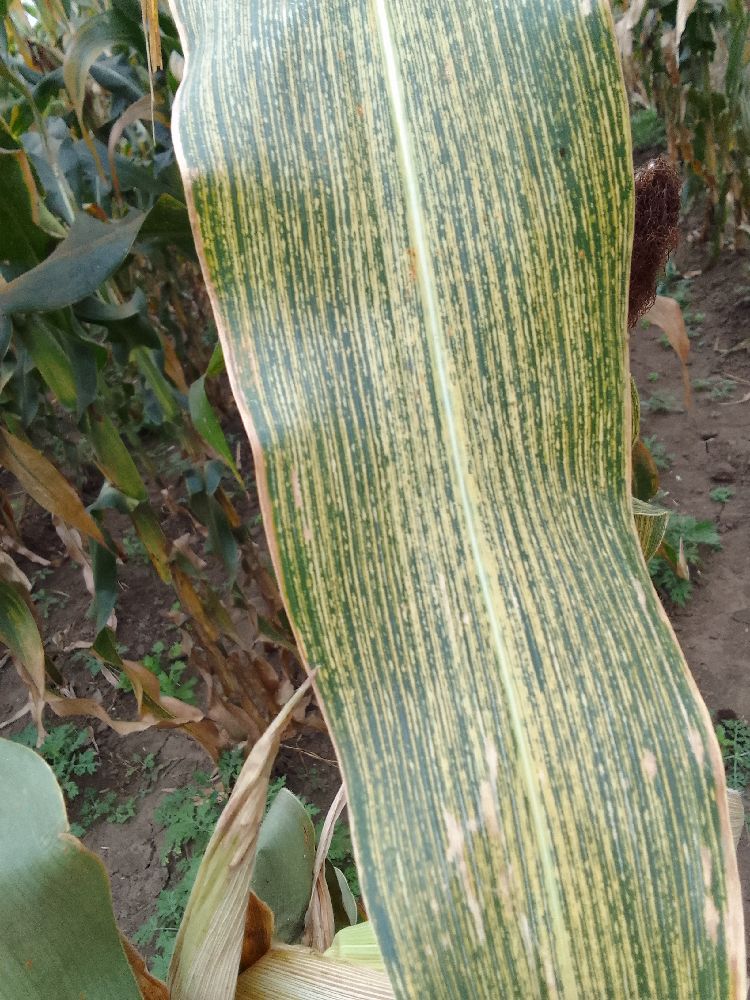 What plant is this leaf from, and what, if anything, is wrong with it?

maize, maize streak virus
